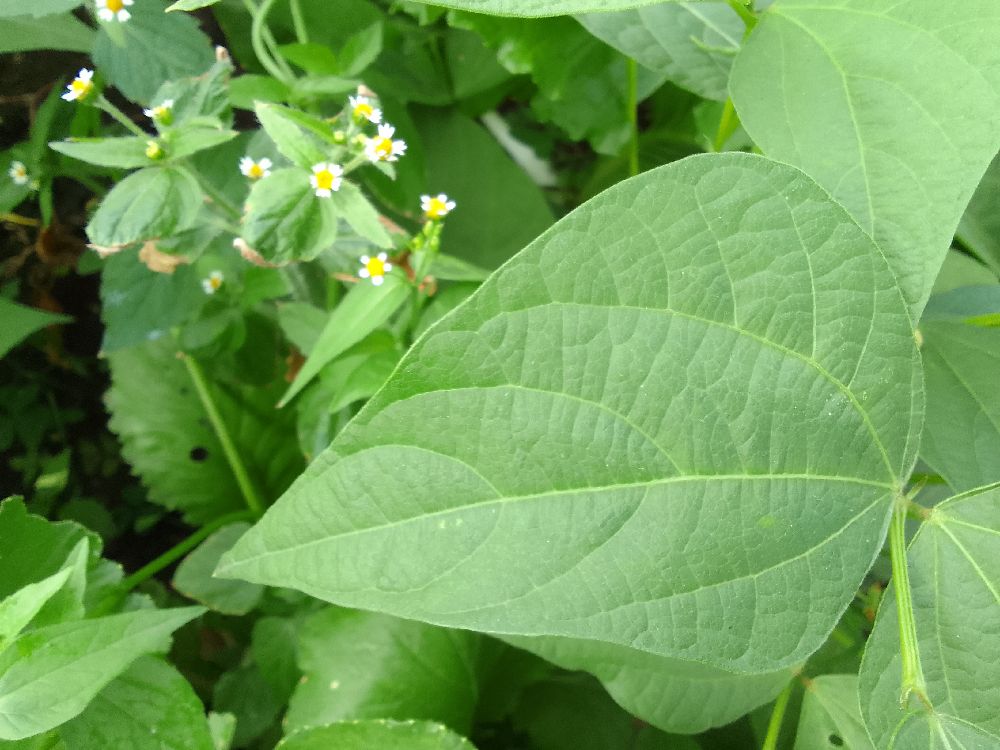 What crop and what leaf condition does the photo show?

common bean, healthy
